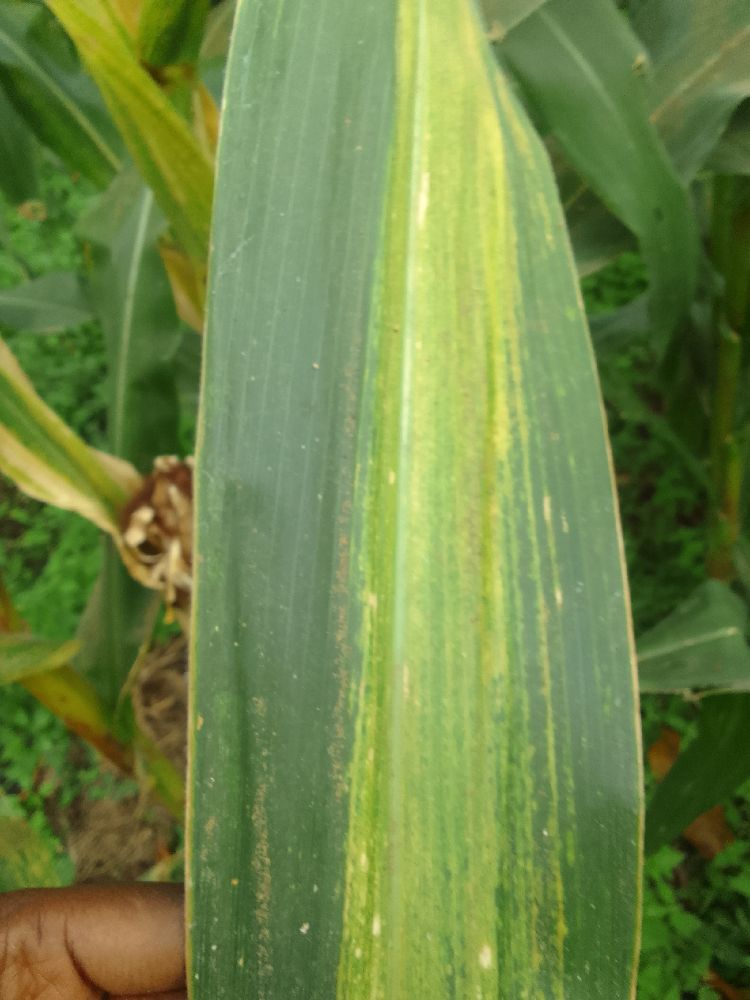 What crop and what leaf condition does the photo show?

maize, maize lethal necrosis
